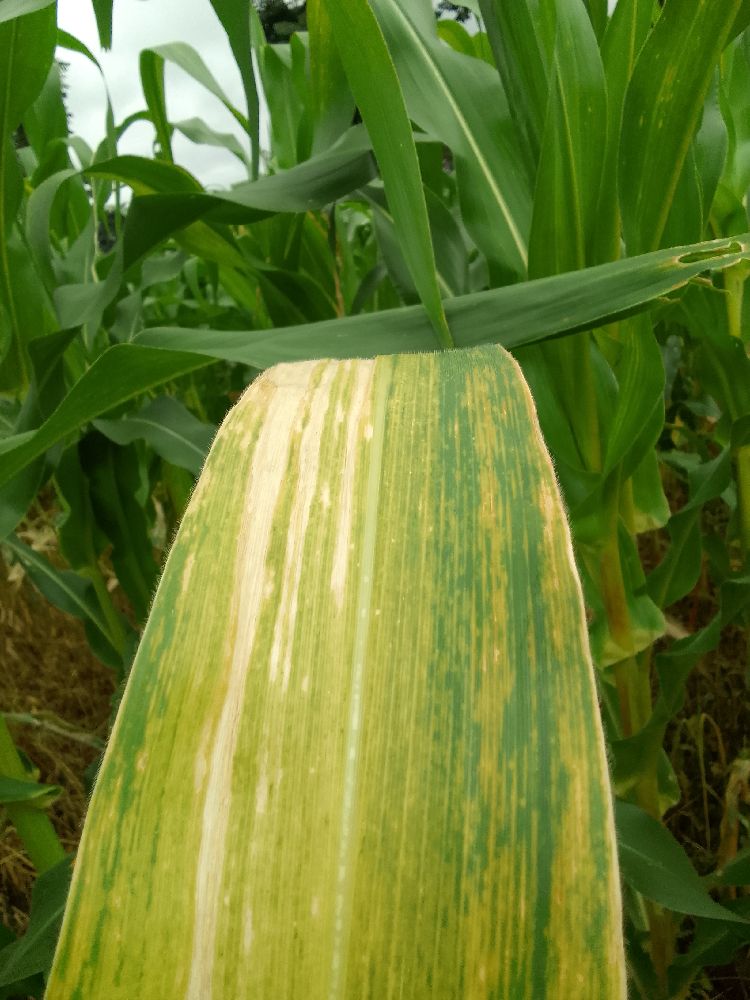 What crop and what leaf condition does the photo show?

maize, maize lethal necrosis
